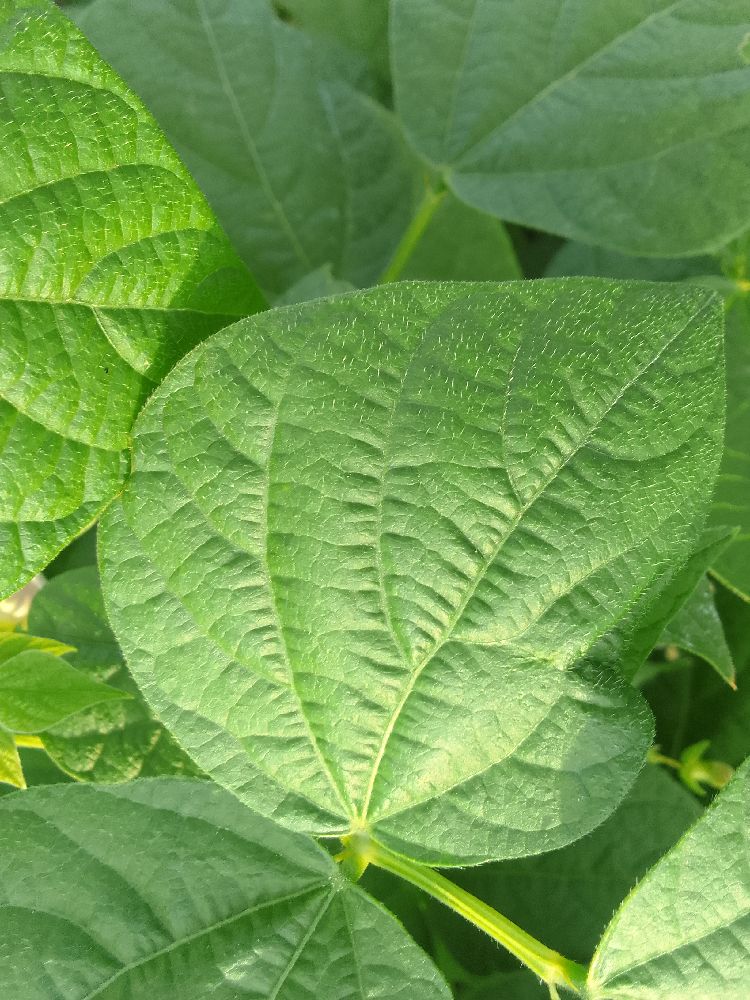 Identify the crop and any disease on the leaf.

common bean, healthy
